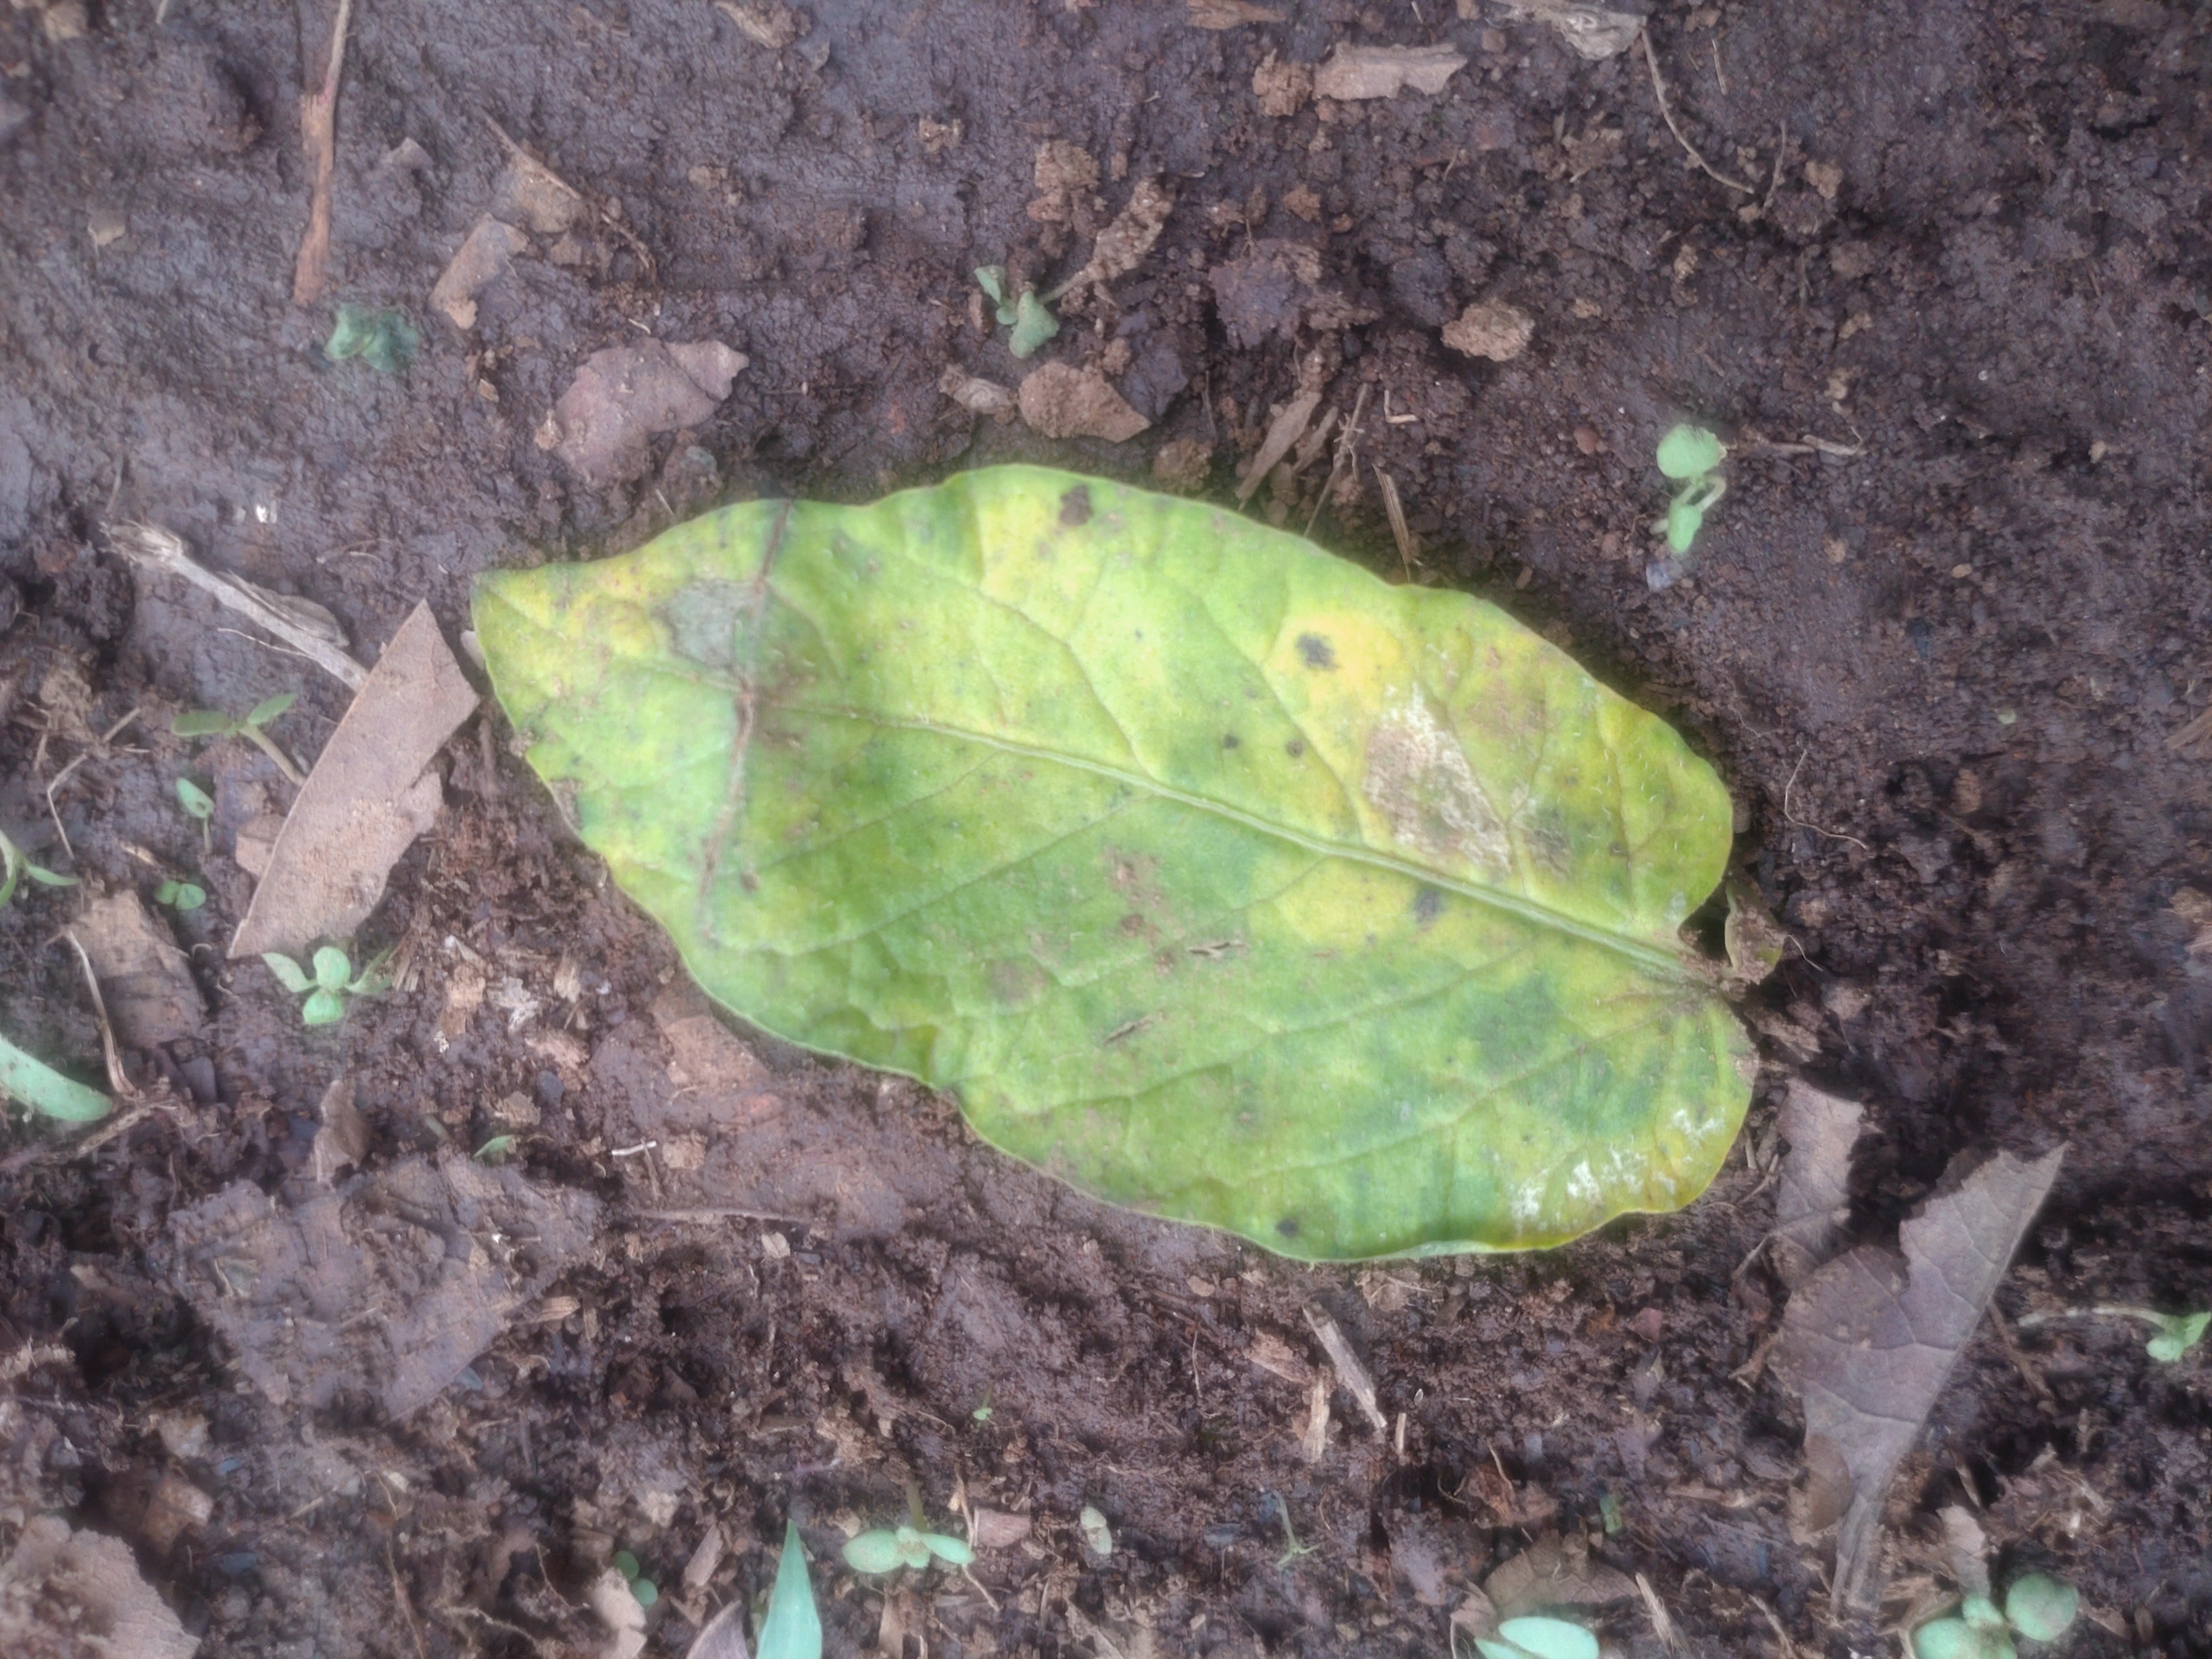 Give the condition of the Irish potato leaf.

late blight
